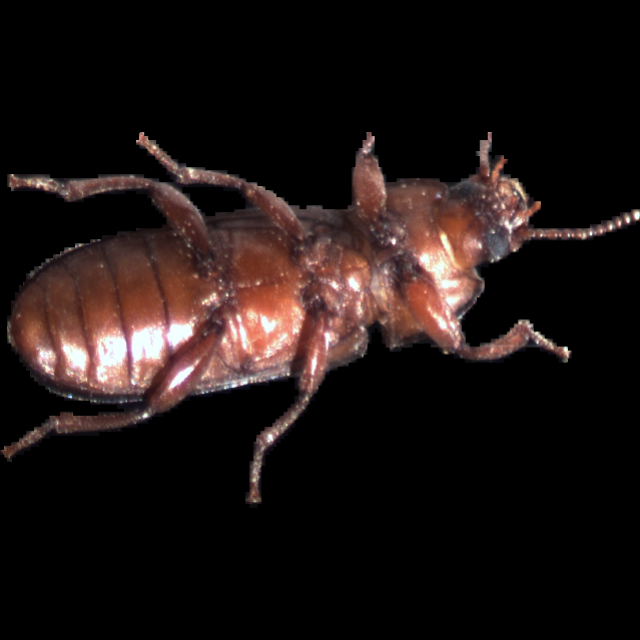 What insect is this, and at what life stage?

mealworm beetle
